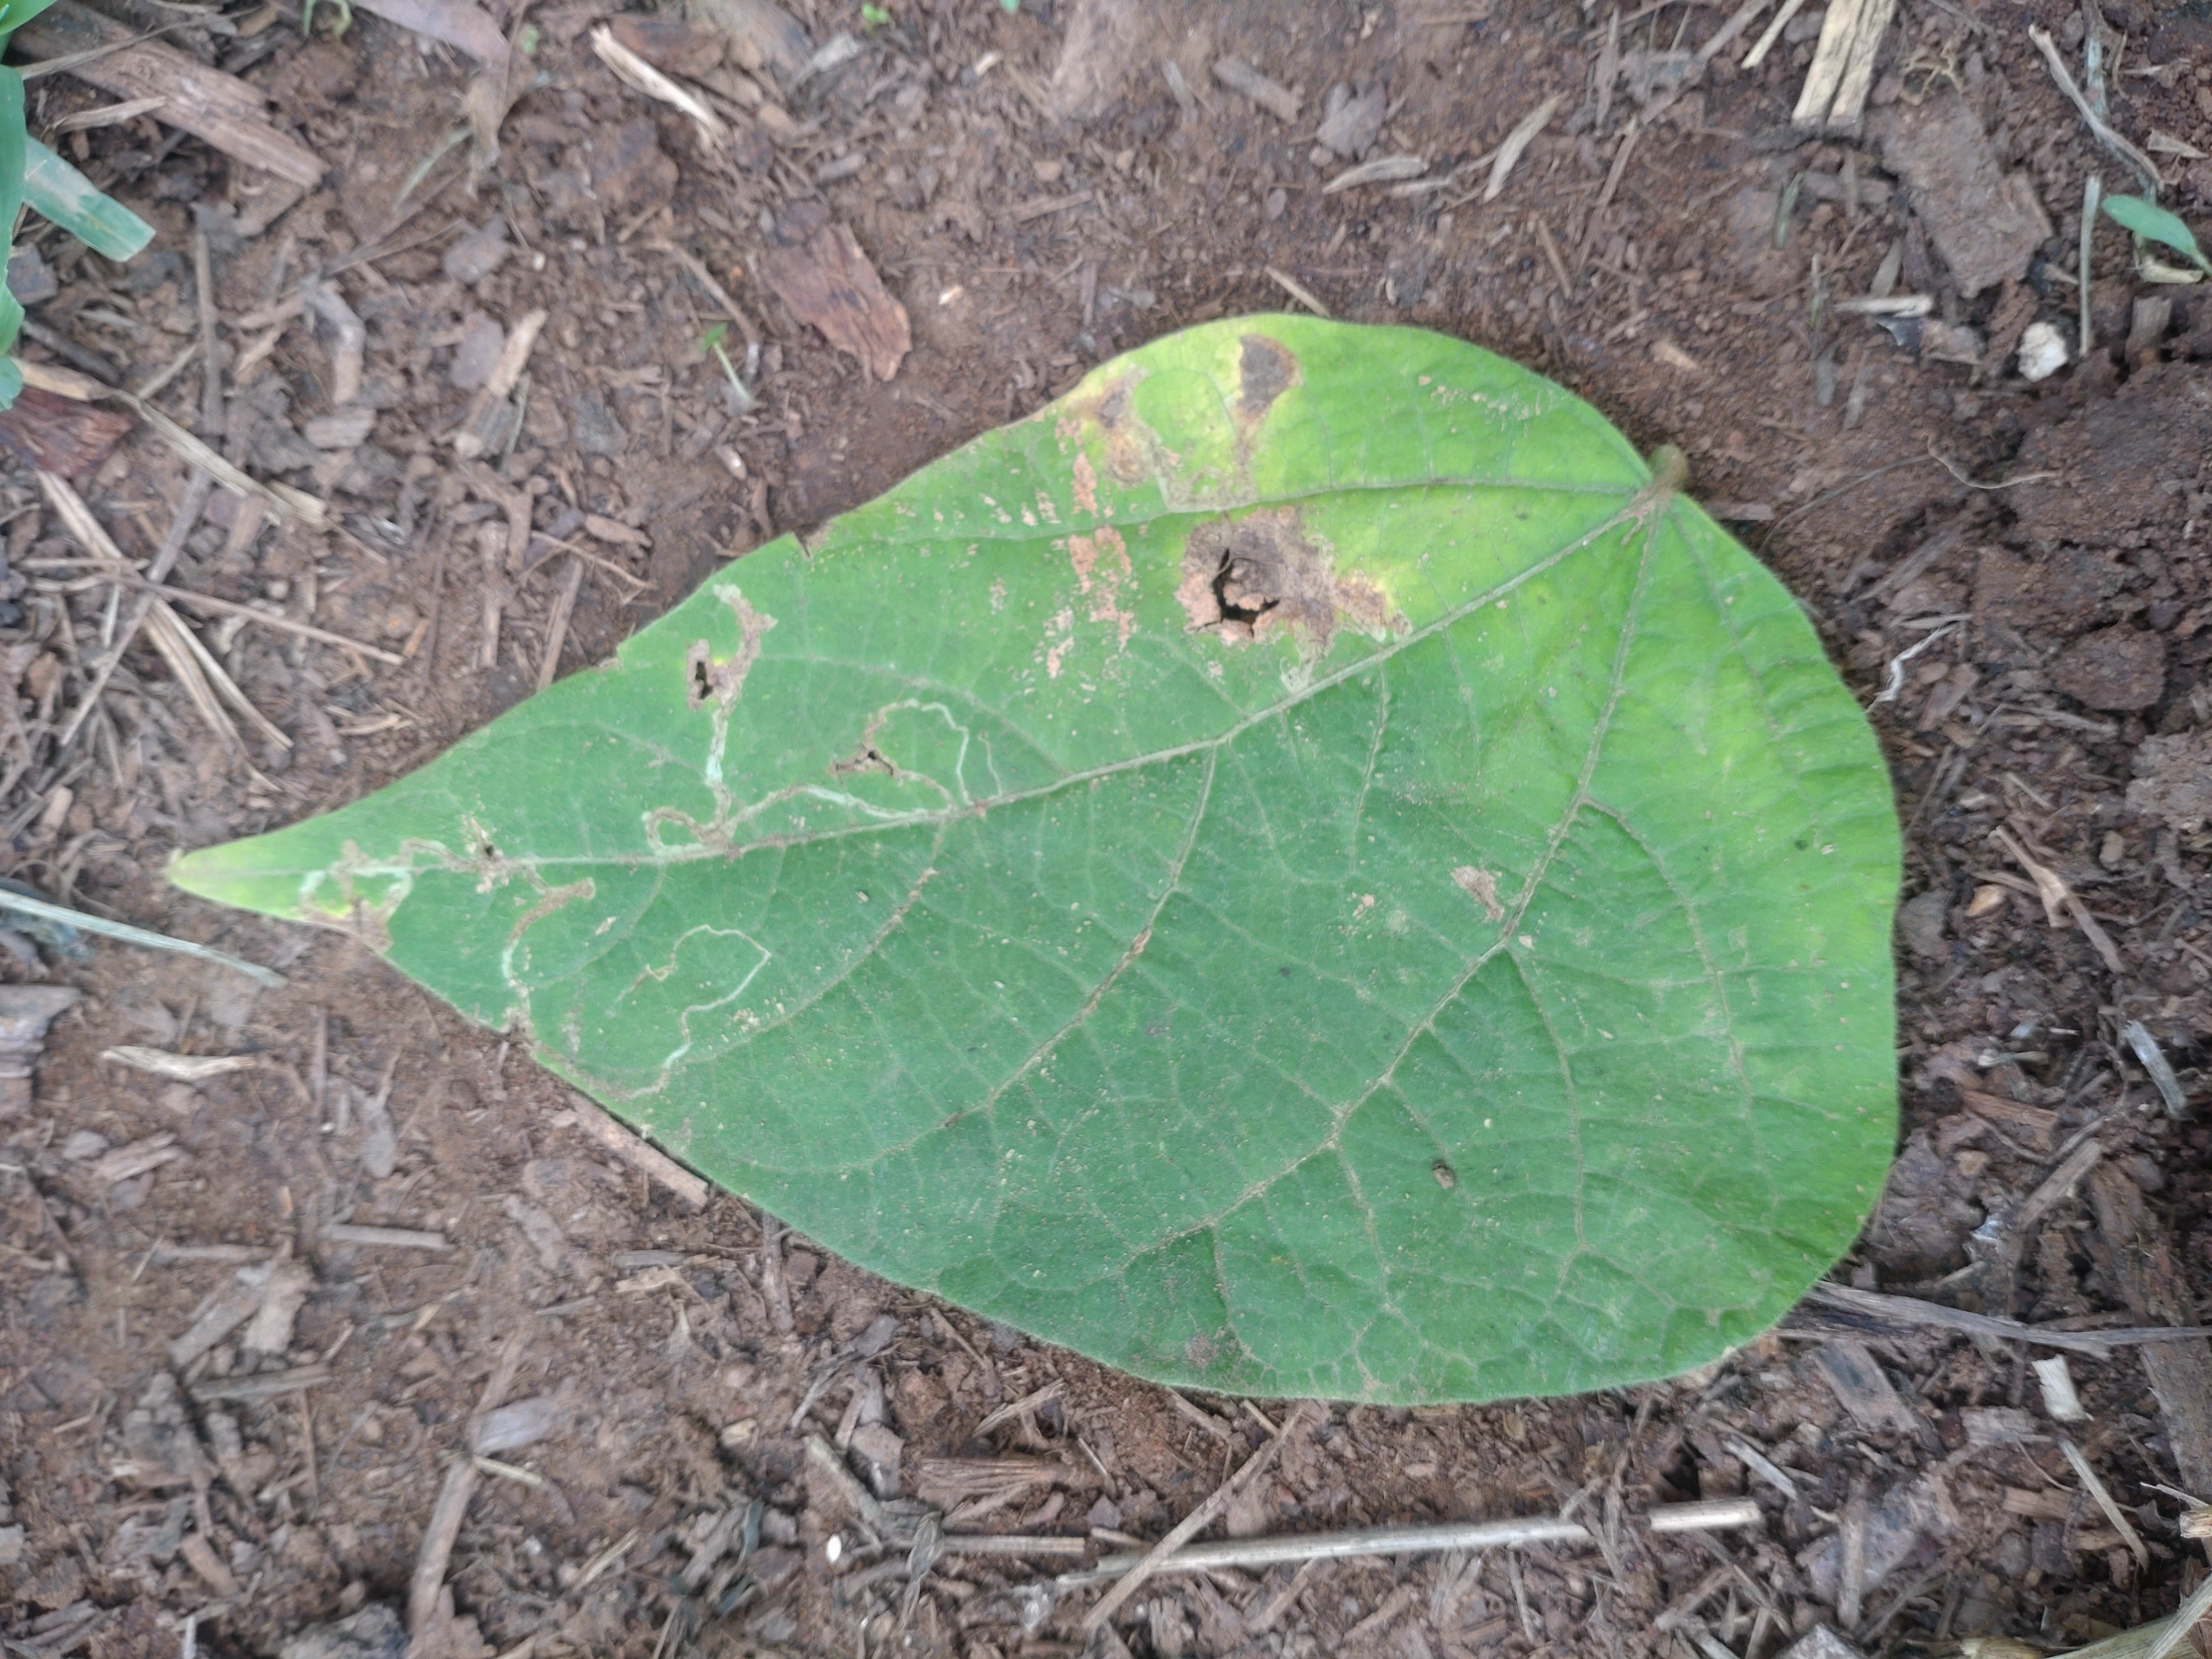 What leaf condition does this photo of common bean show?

anthracnose
